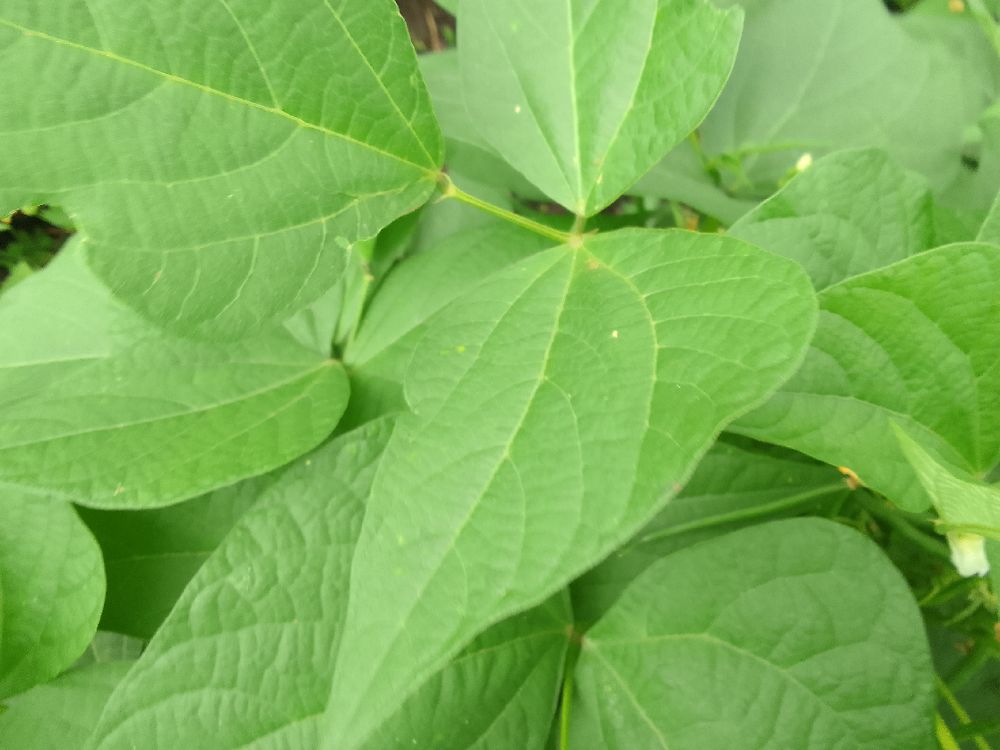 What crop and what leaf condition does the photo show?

common bean, healthy
